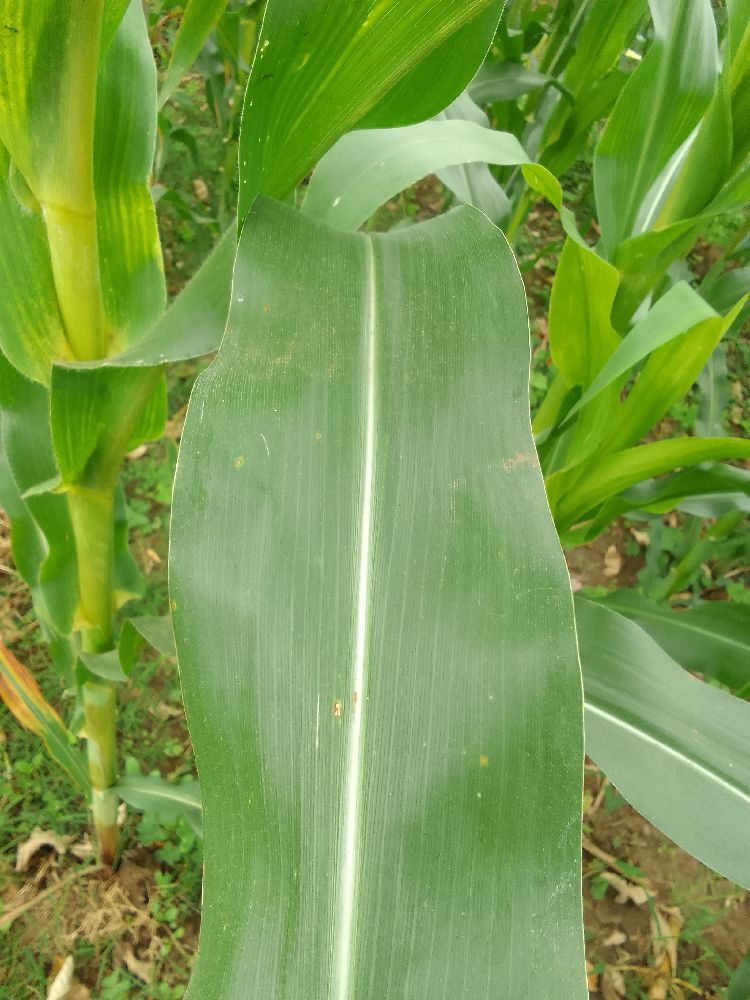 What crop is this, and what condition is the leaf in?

maize, healthy
